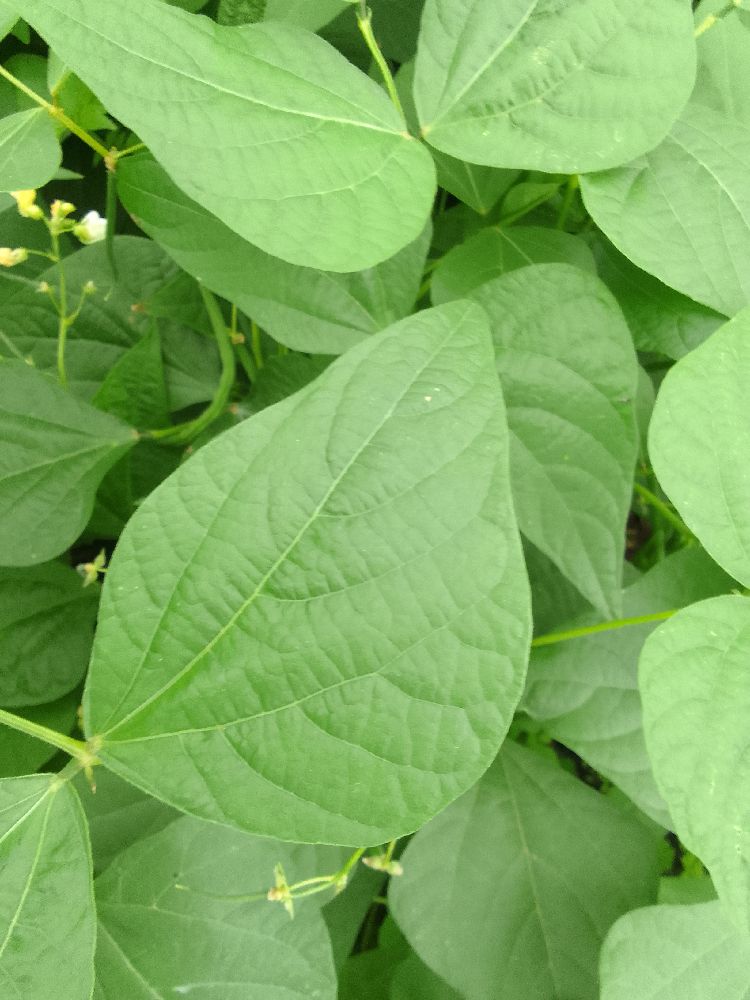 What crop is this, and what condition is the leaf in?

common bean, healthy
